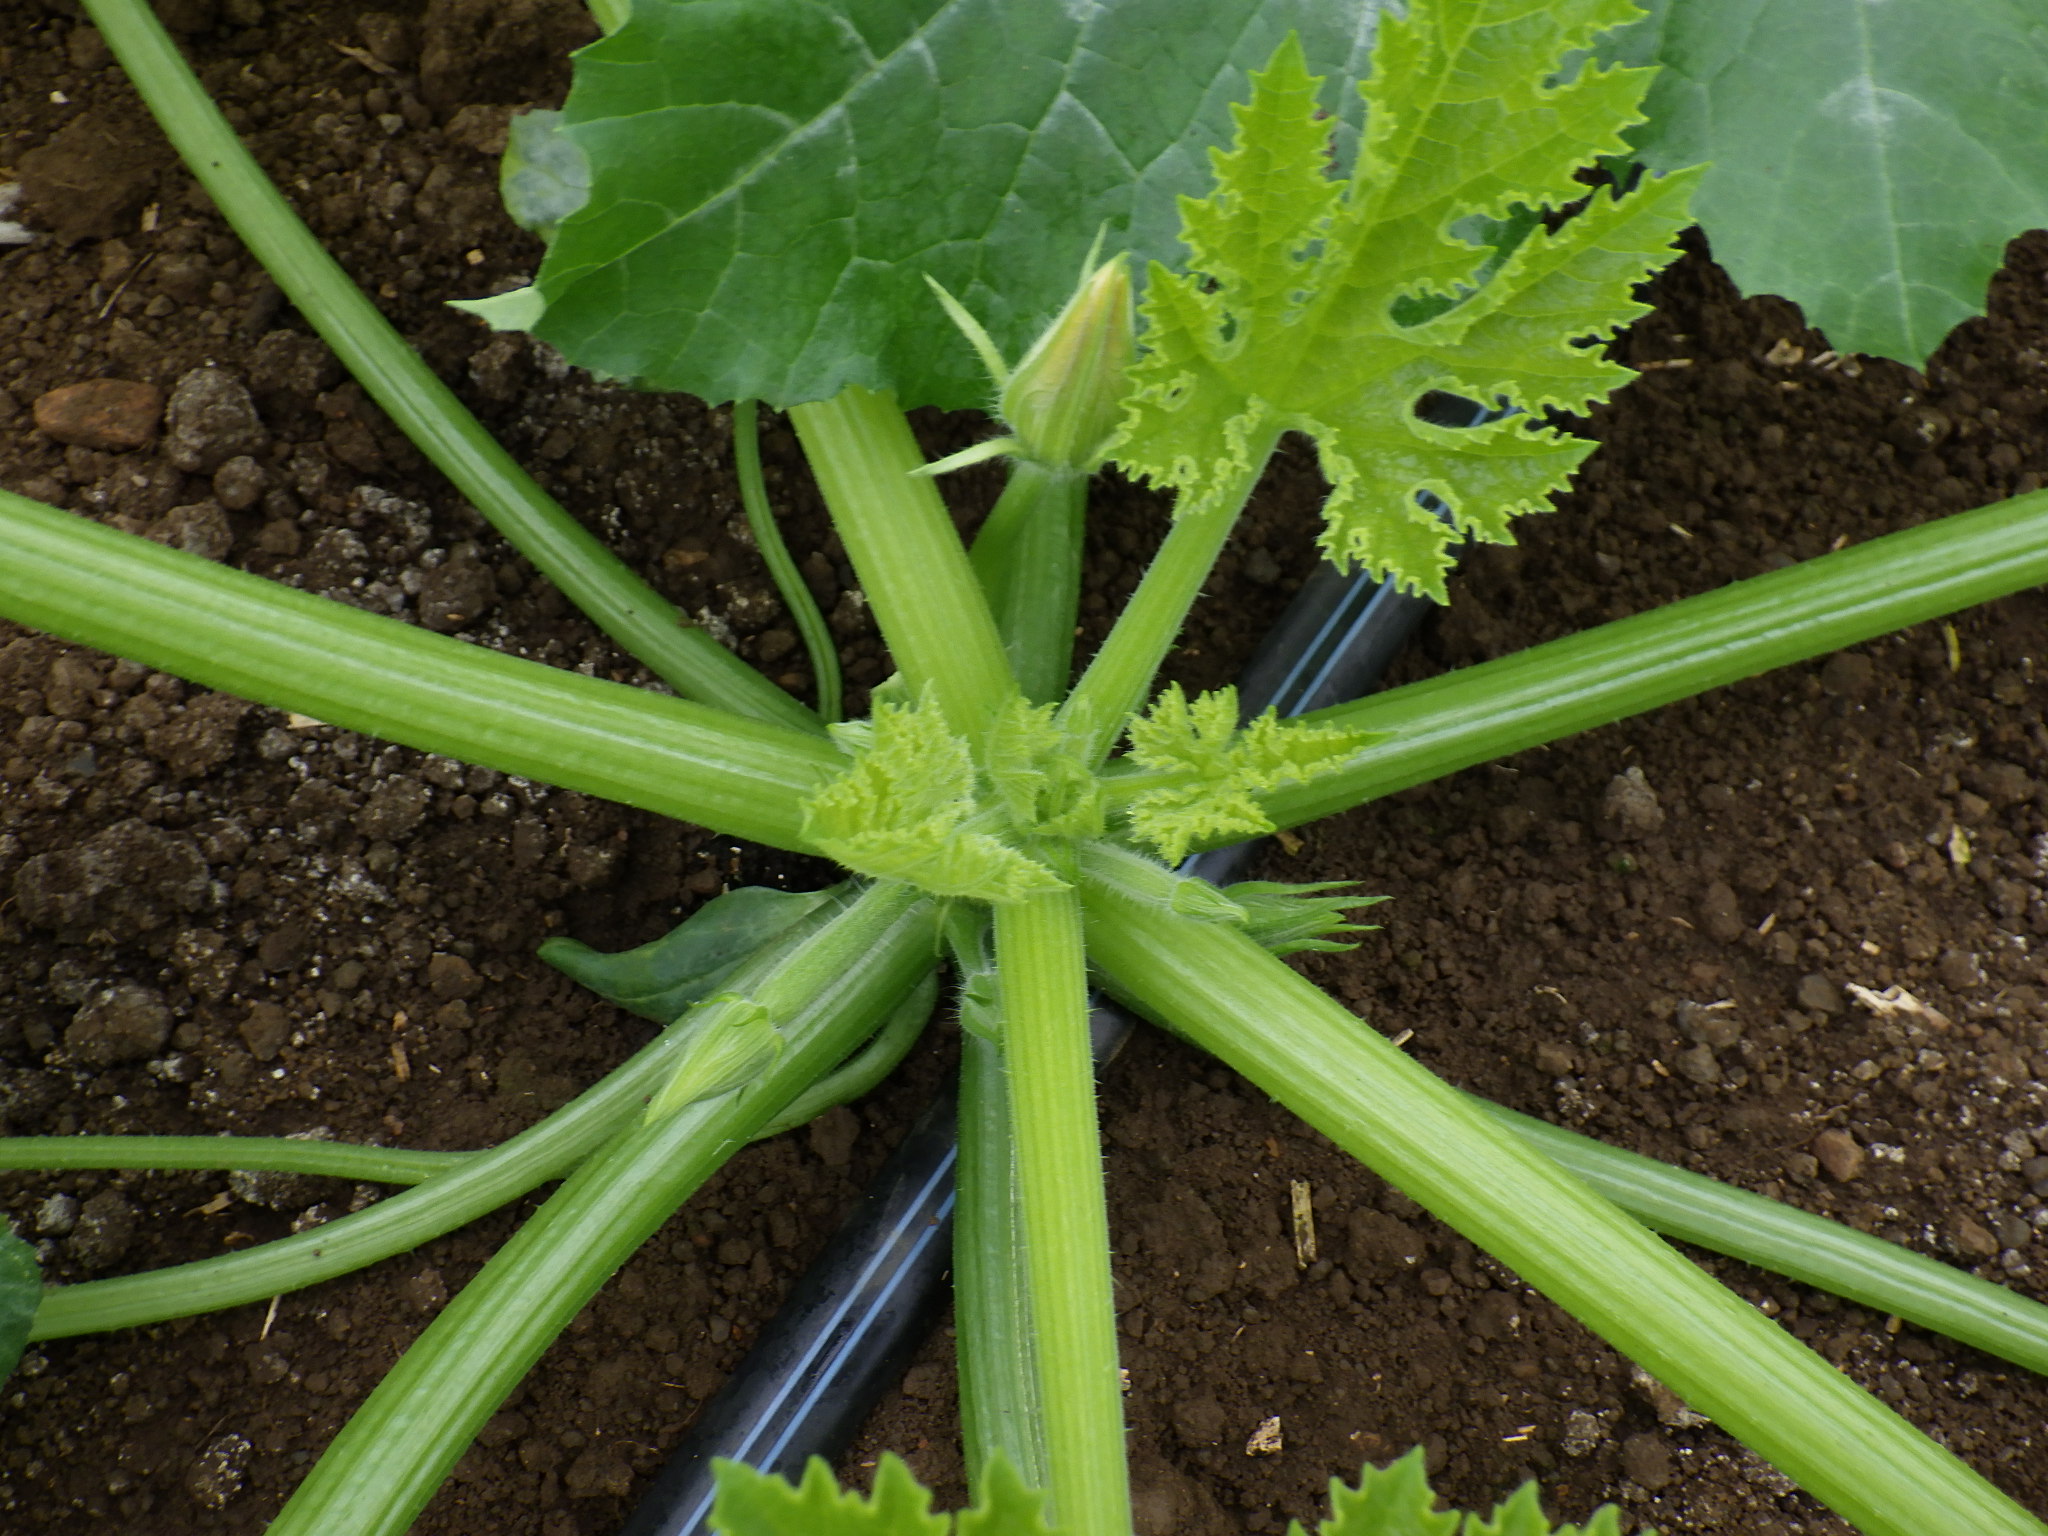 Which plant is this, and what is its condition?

zucchini, healthy
